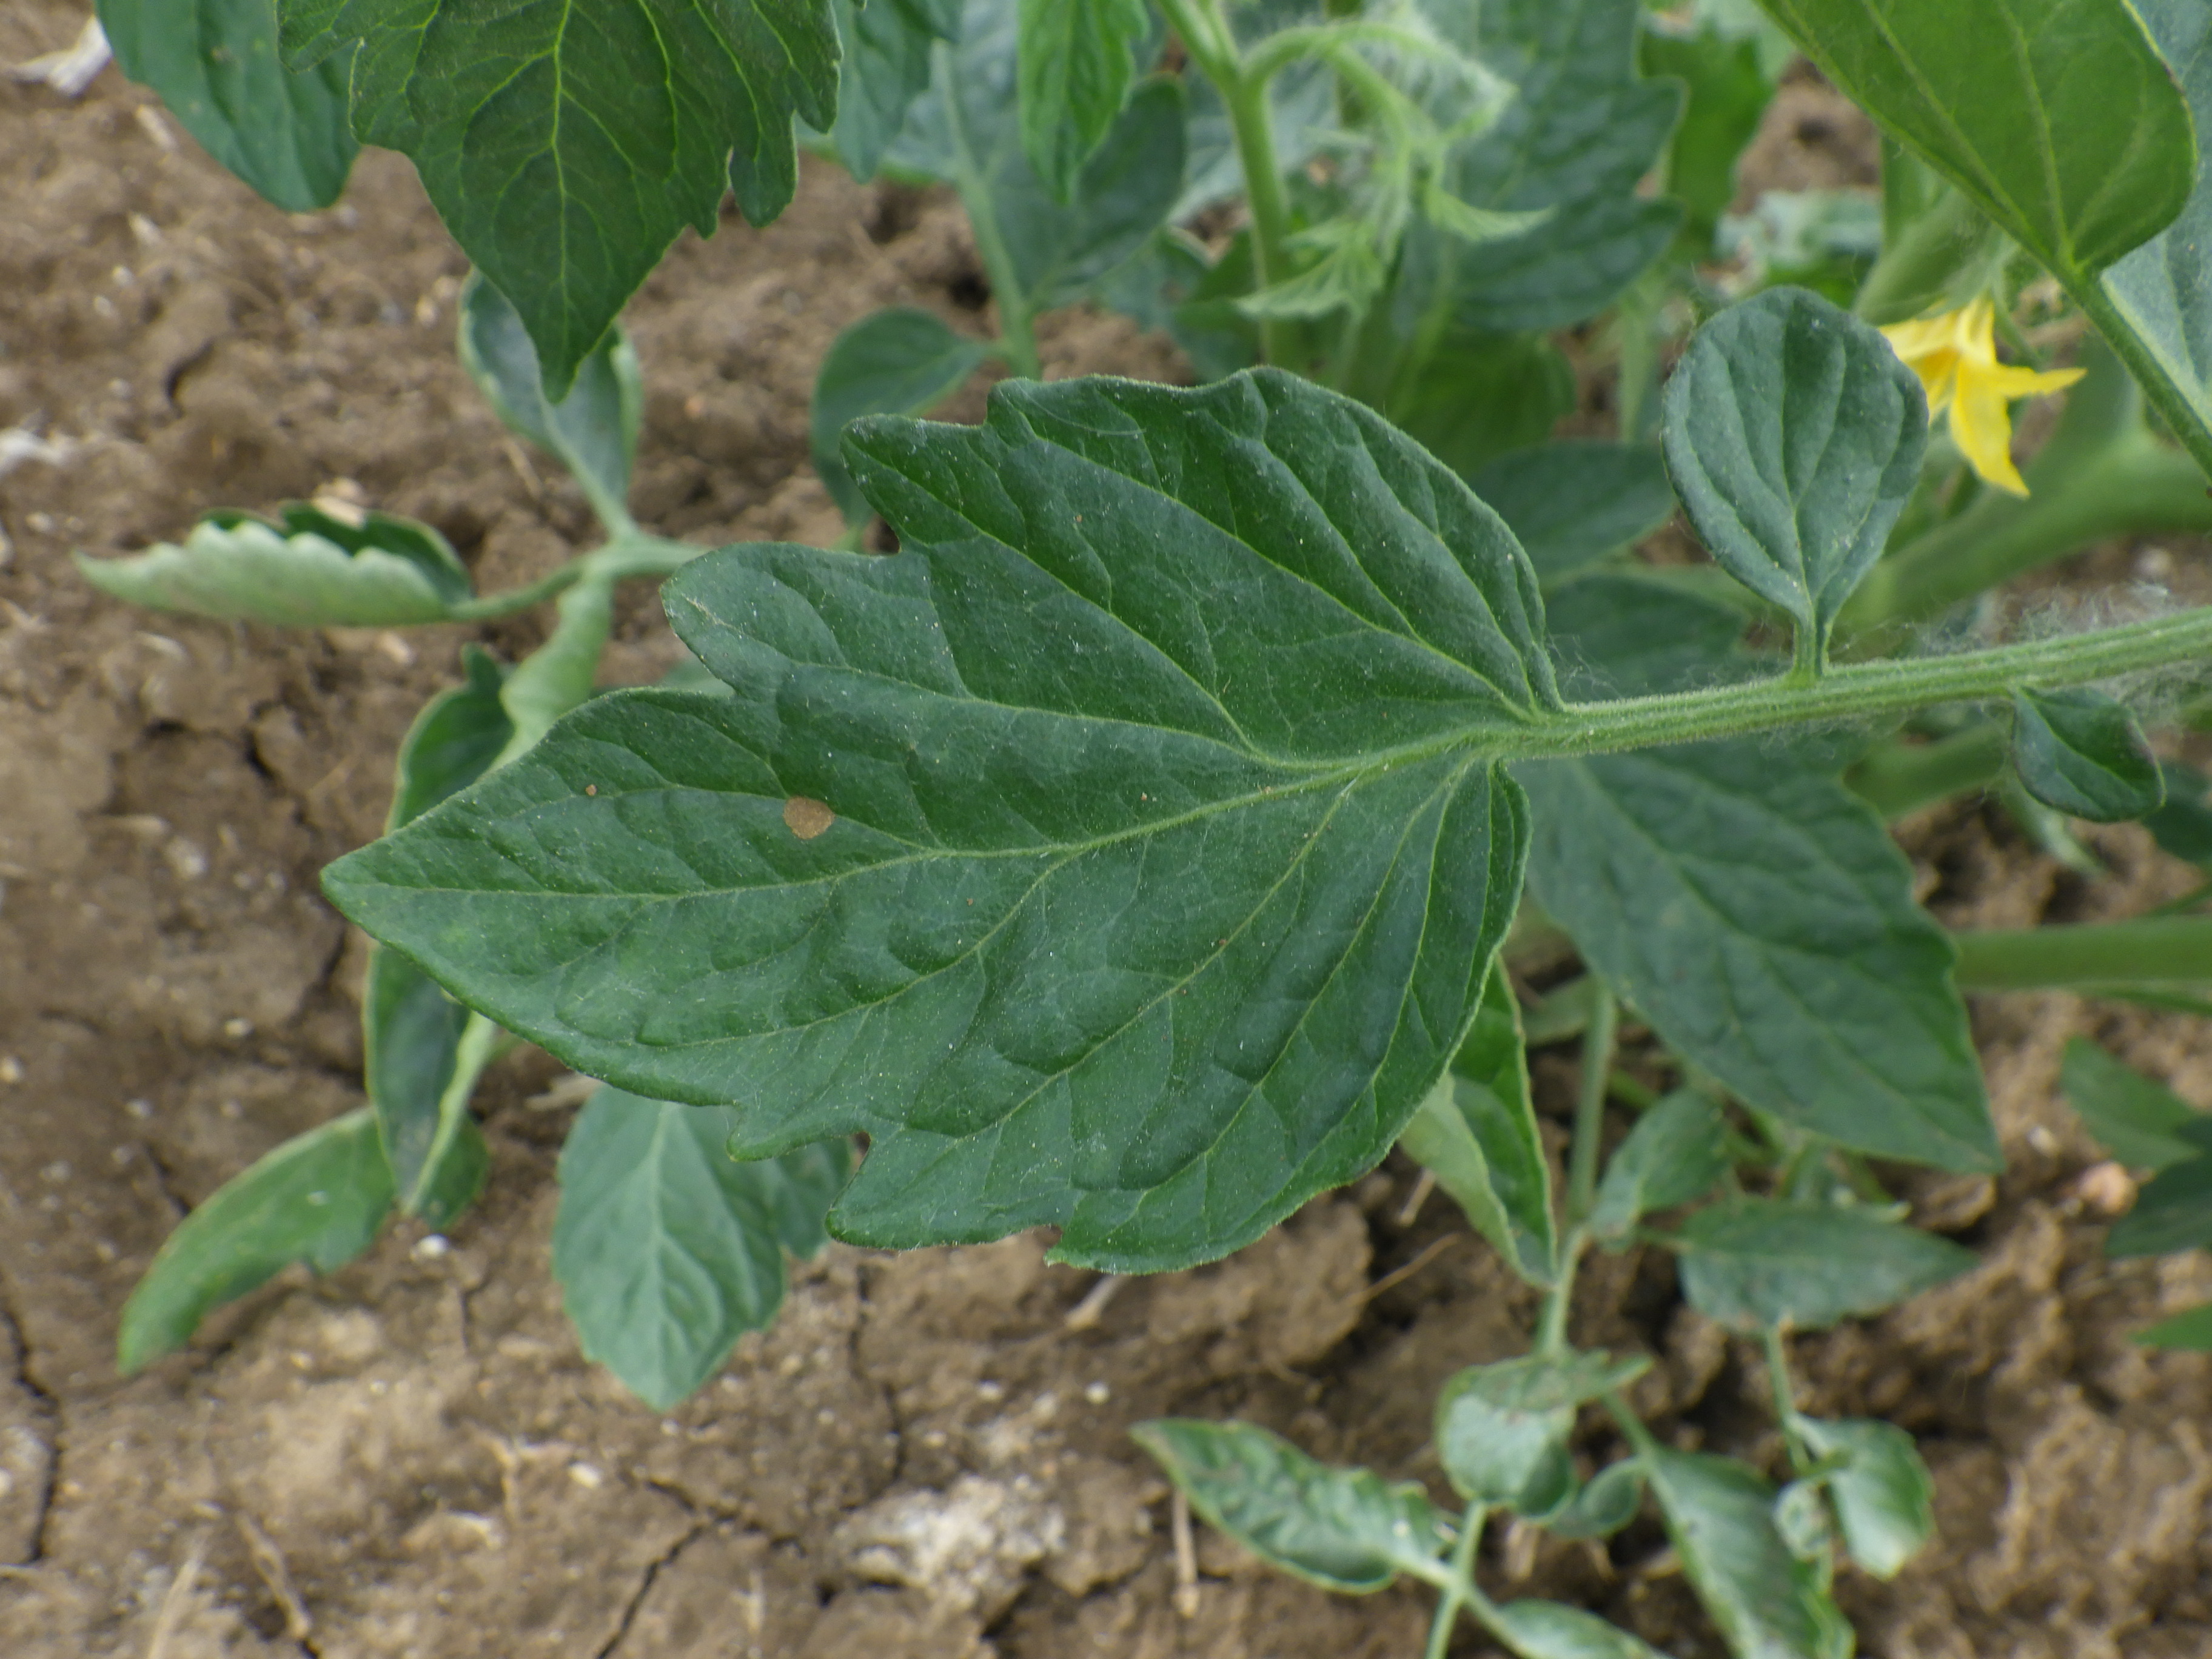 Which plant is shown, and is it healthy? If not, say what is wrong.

tomato, healthy
